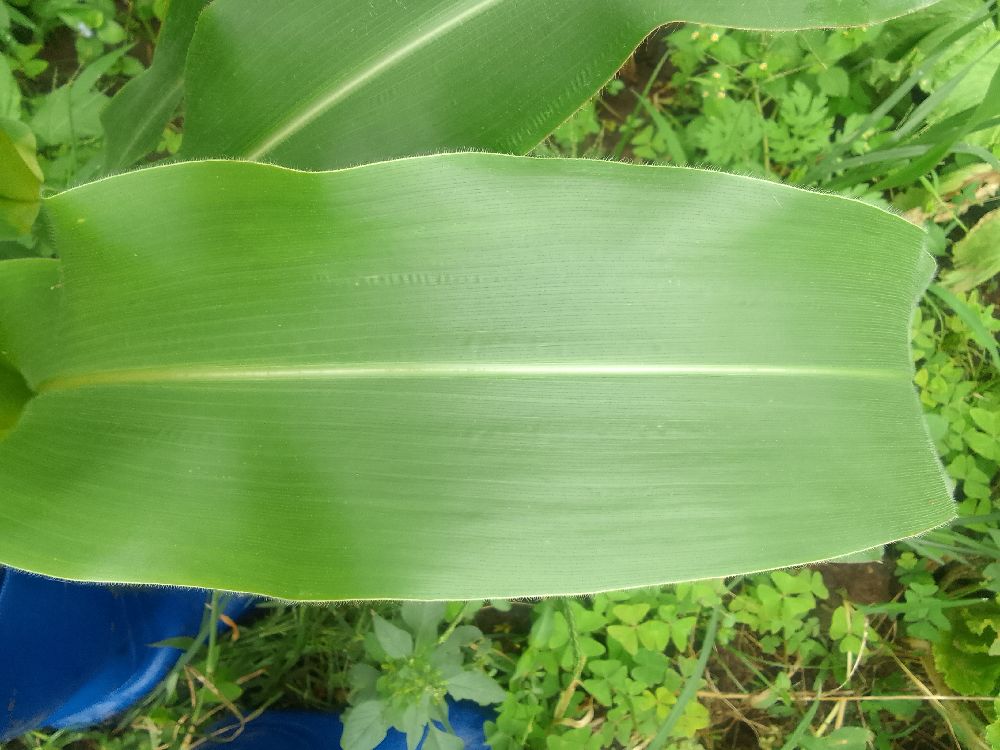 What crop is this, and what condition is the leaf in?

maize, healthy
